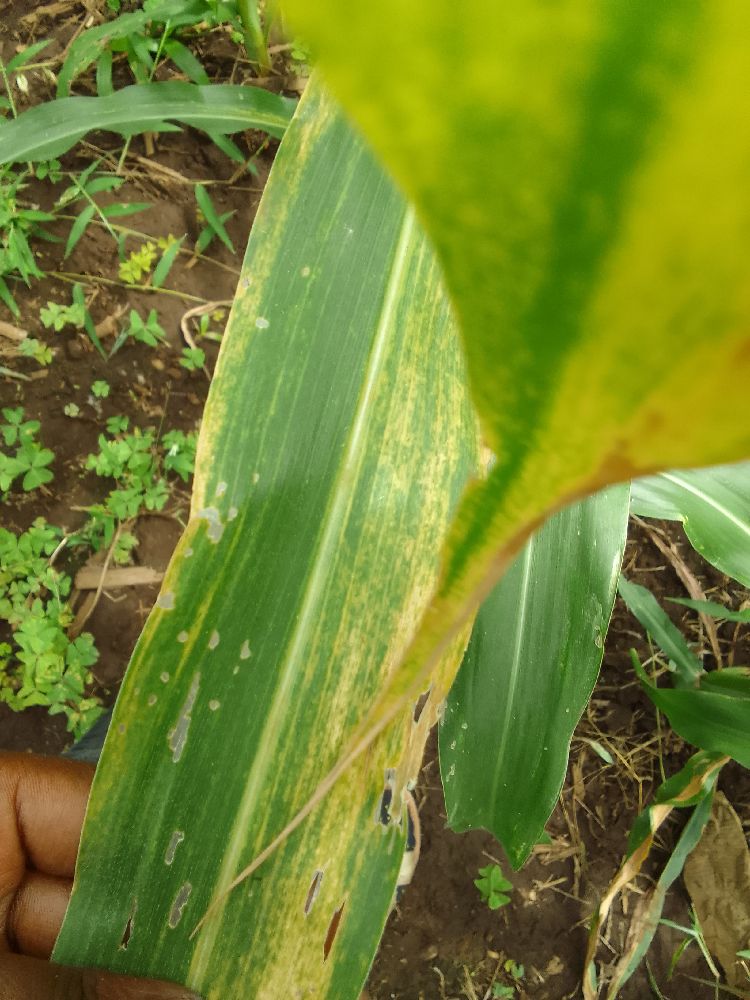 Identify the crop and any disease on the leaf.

maize, maize lethal necrosis
